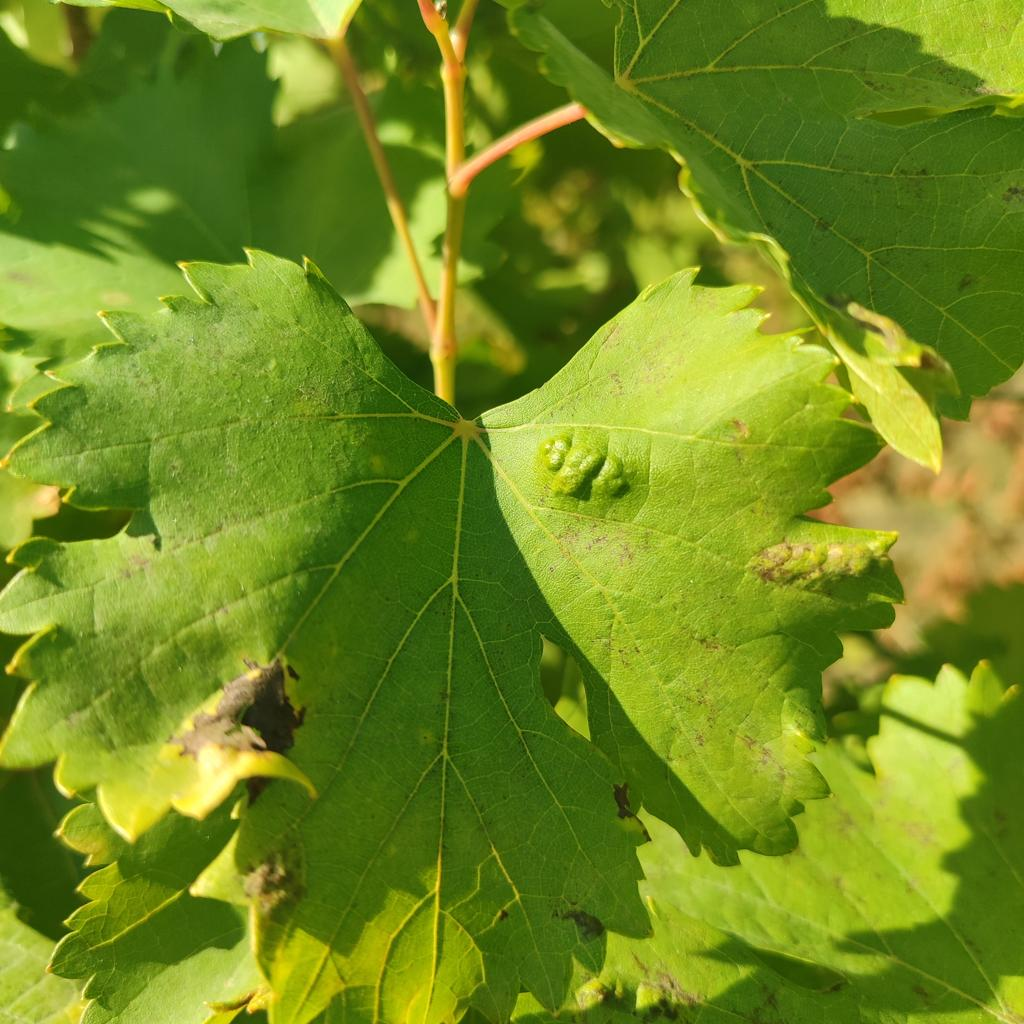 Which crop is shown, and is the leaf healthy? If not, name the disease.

grapevine, erineum mite
